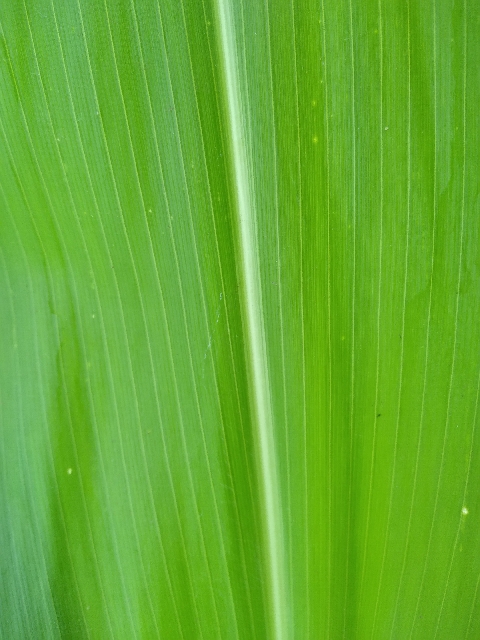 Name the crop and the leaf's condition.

maize, healthy
